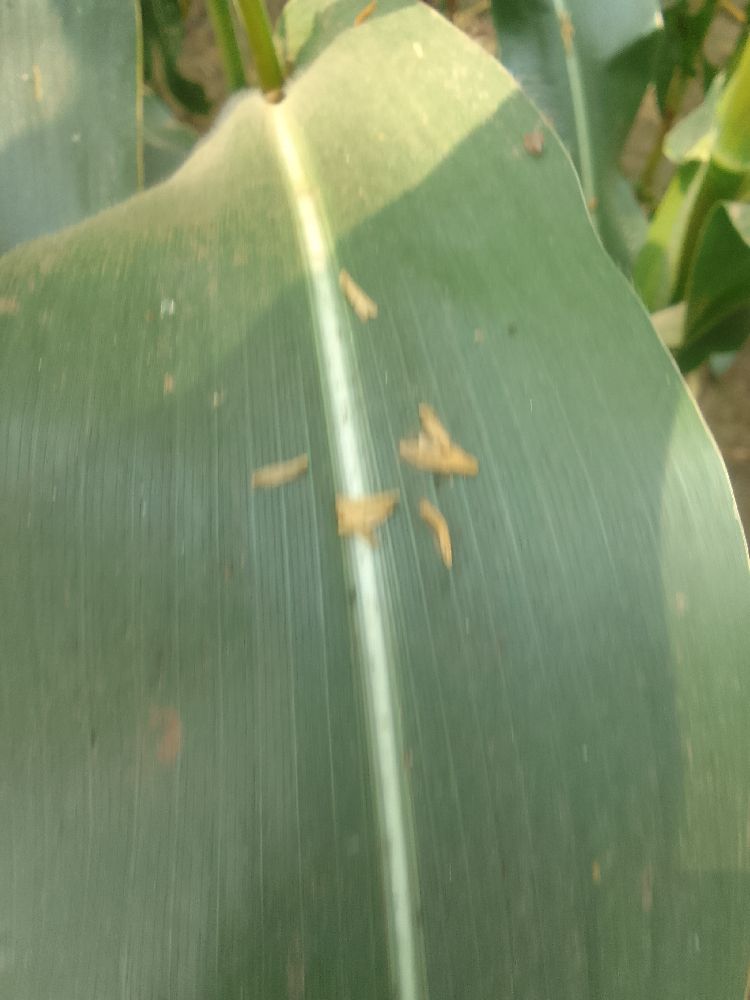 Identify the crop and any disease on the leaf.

maize, healthy
